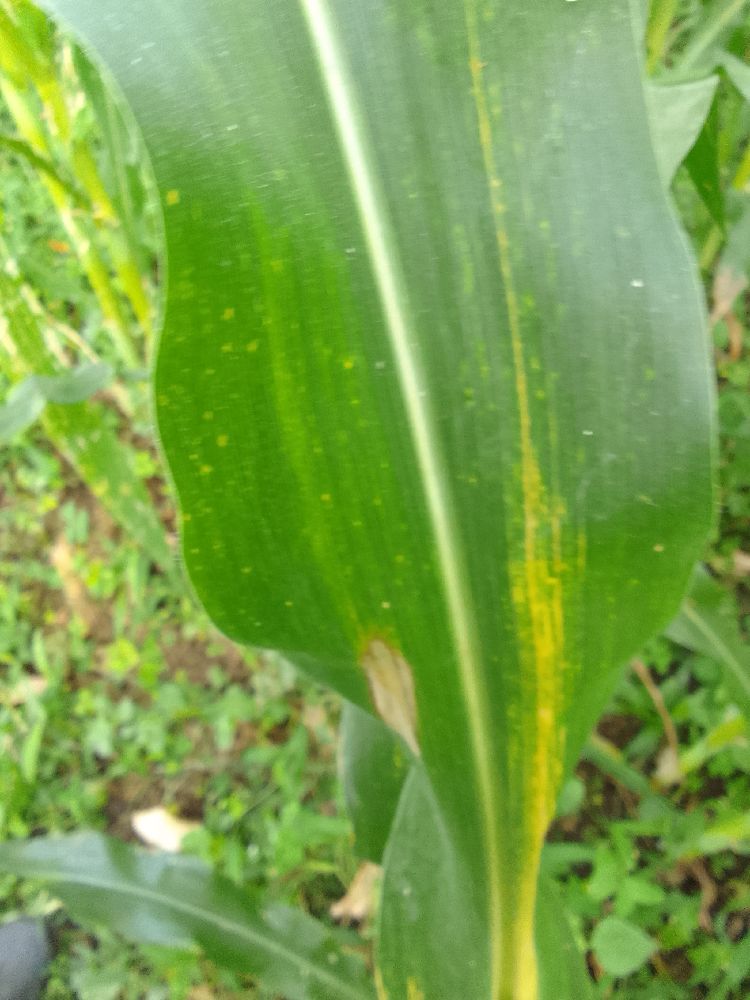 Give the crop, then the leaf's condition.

maize, maize lethal necrosis
